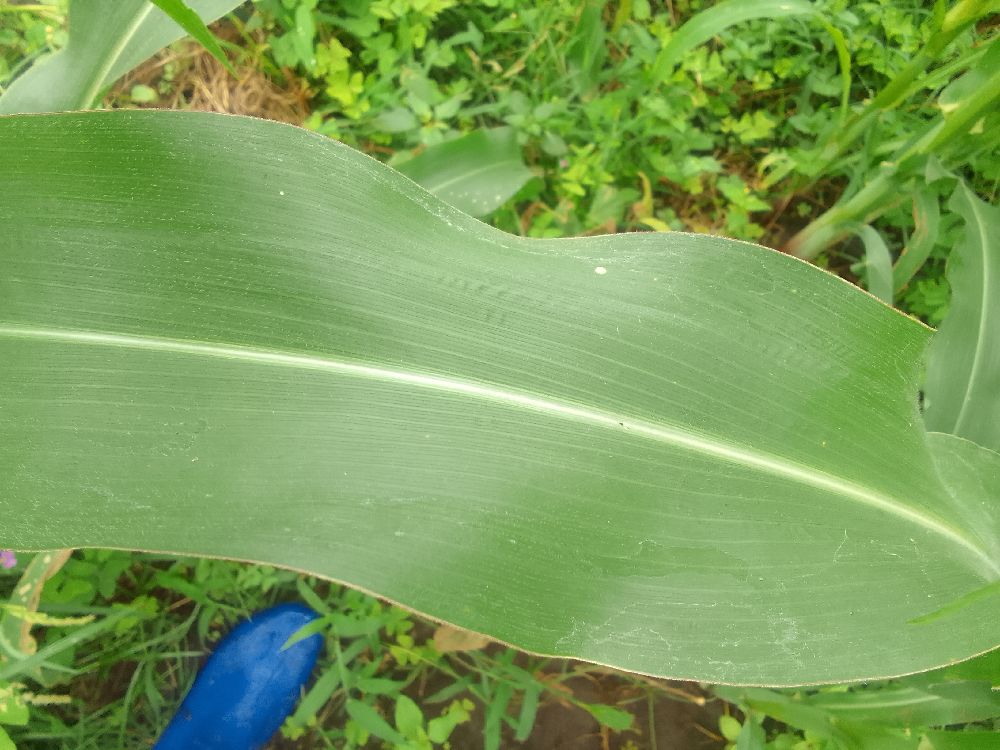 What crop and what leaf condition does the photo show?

maize, healthy
